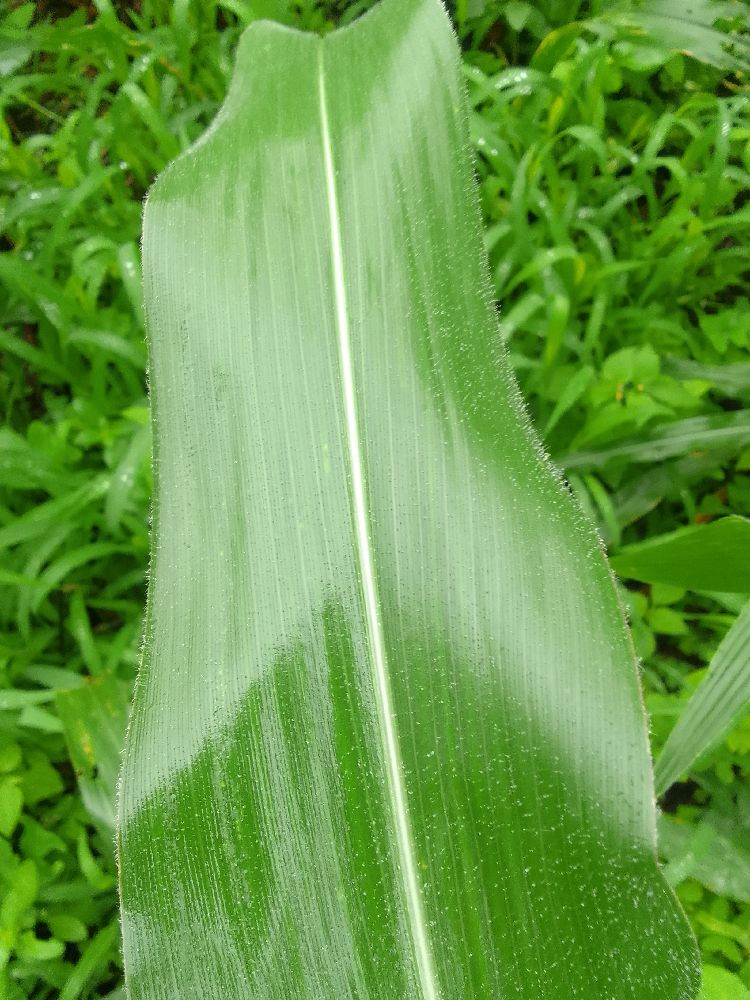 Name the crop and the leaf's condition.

maize, healthy
